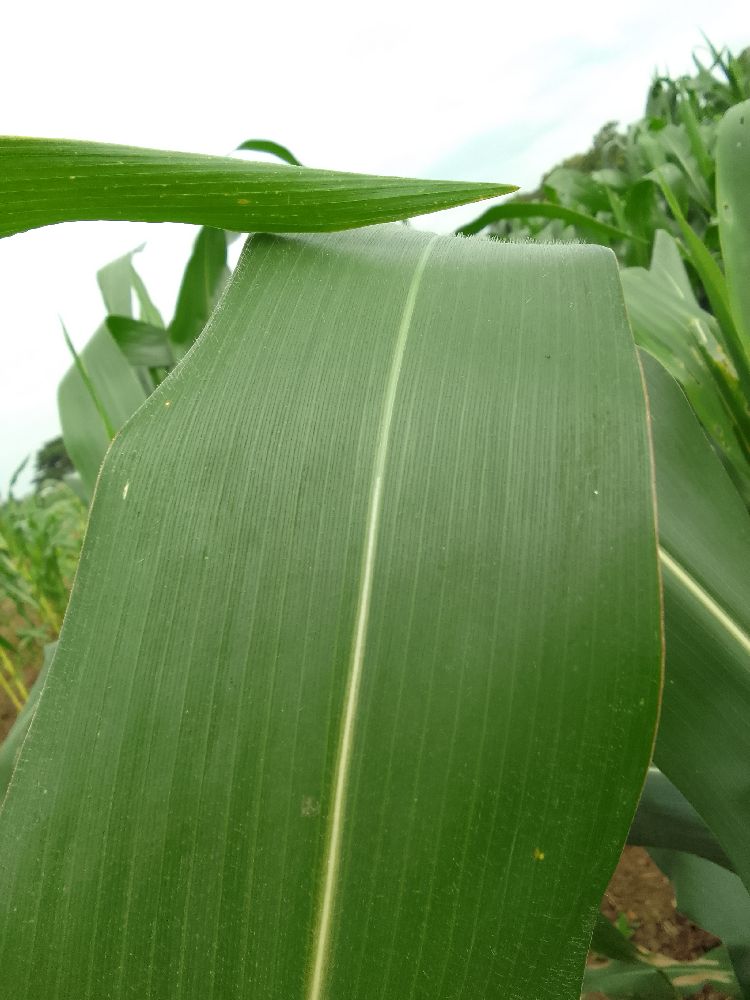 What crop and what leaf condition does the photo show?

maize, healthy
